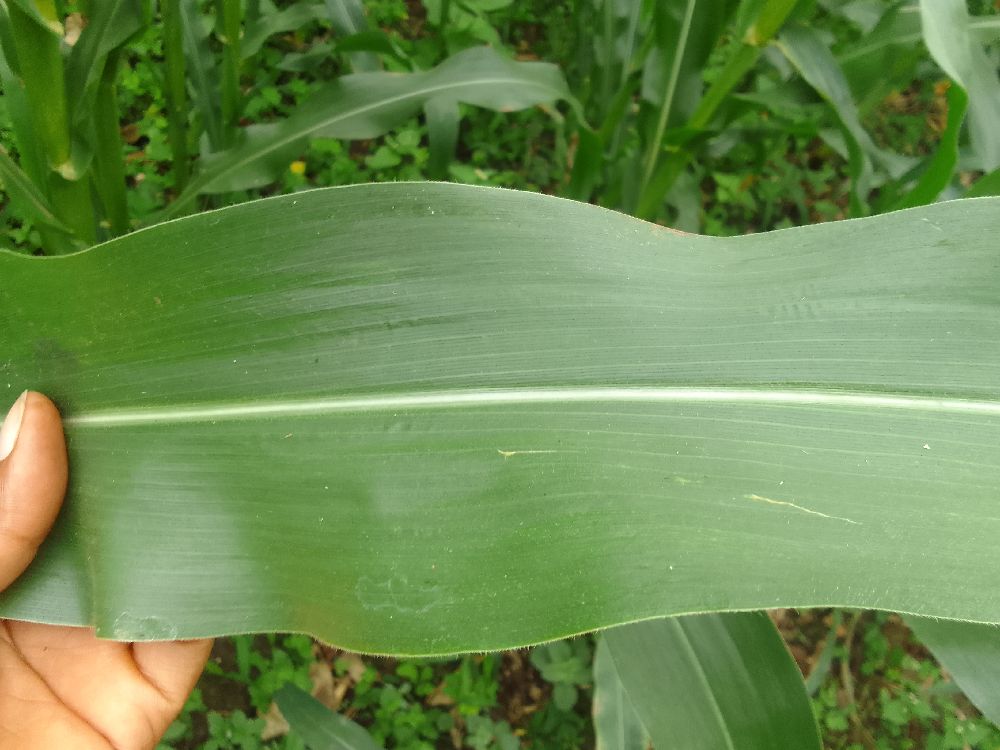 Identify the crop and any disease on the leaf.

maize, healthy
